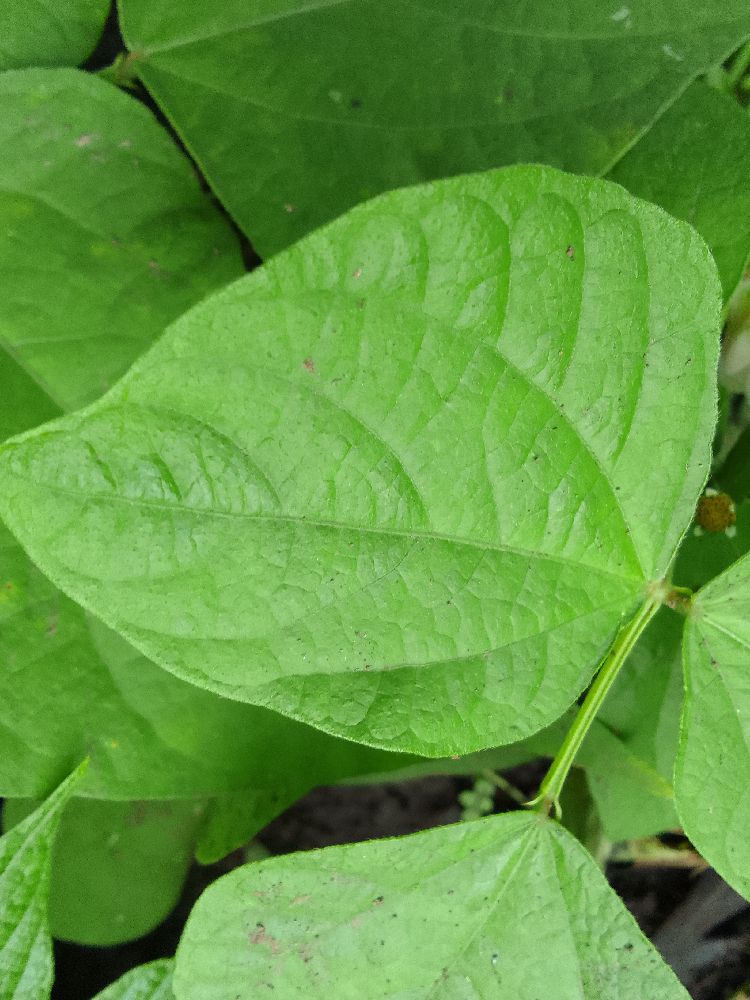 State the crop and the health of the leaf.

common bean, healthy
